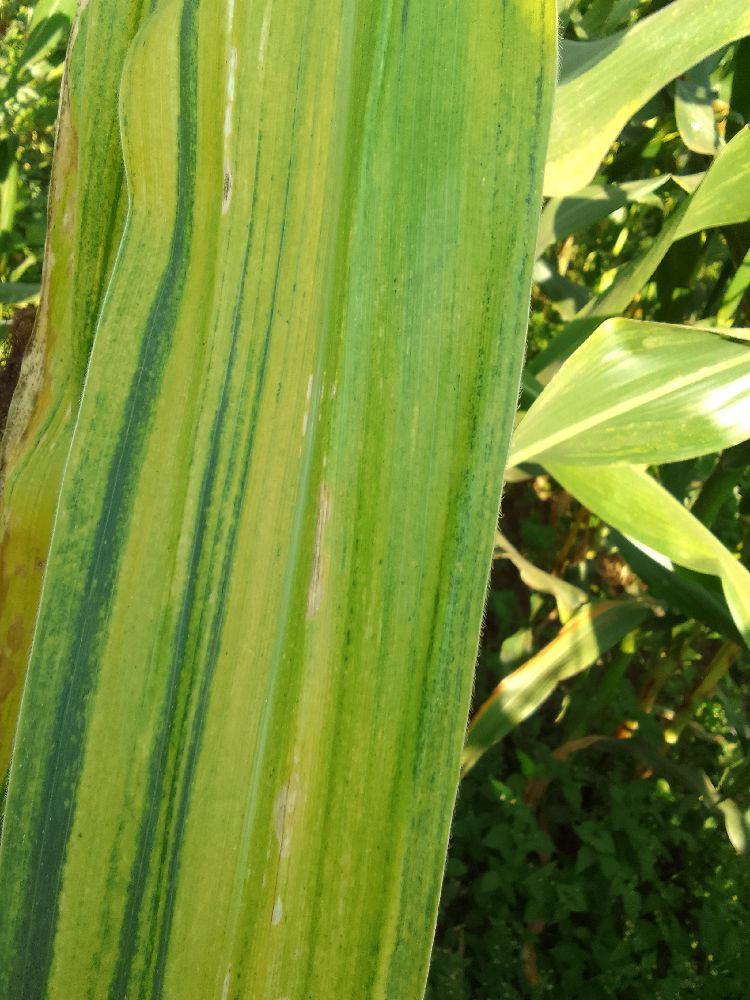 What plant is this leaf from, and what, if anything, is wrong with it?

maize, maize lethal necrosis
